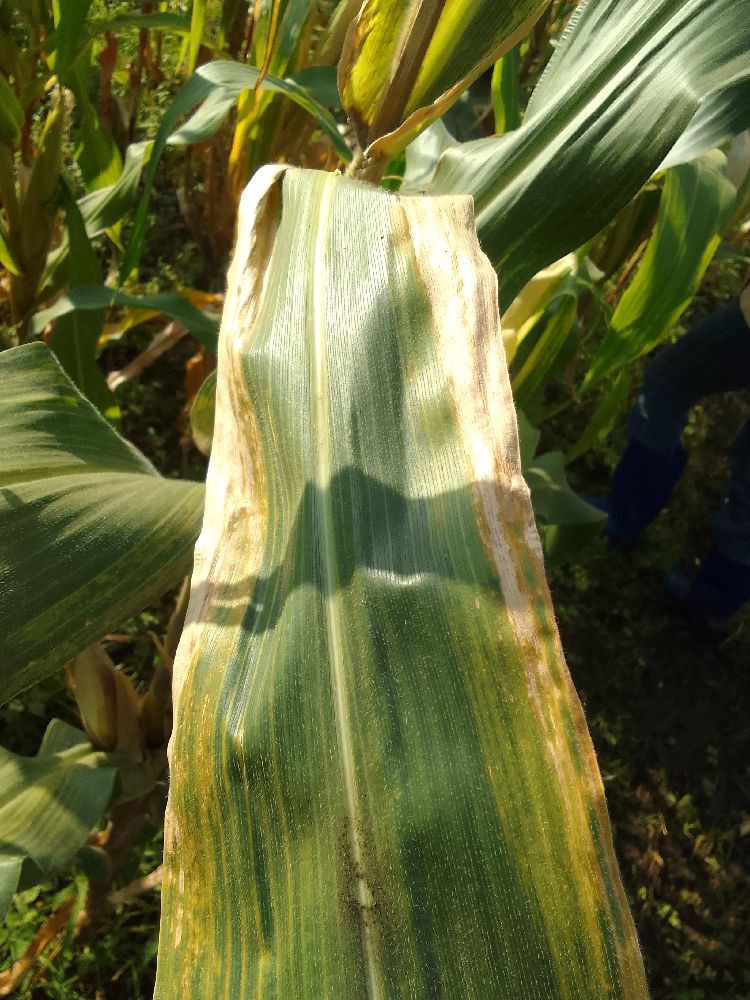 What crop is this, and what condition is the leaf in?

maize, maize lethal necrosis
